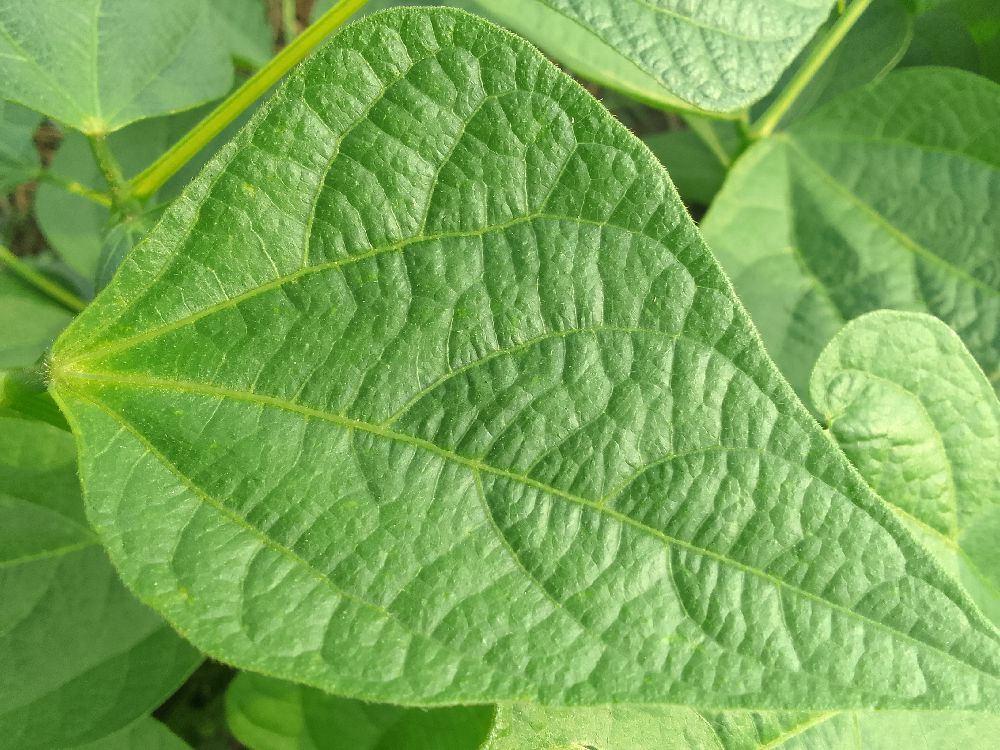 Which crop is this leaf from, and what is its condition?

common bean, healthy
